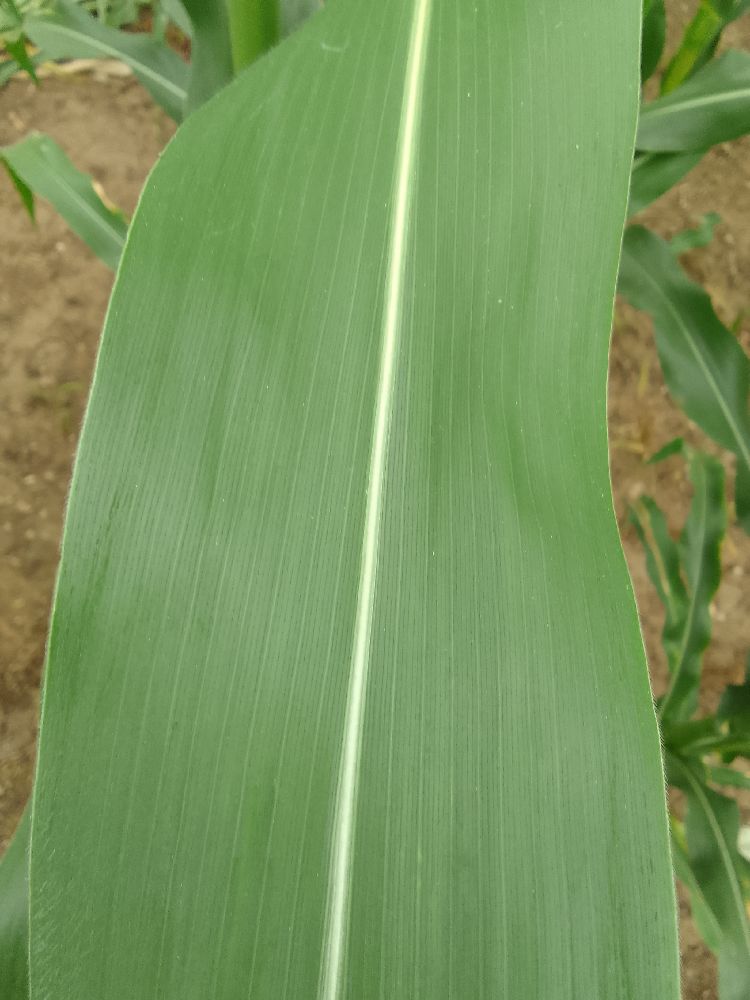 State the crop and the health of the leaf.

maize, healthy
